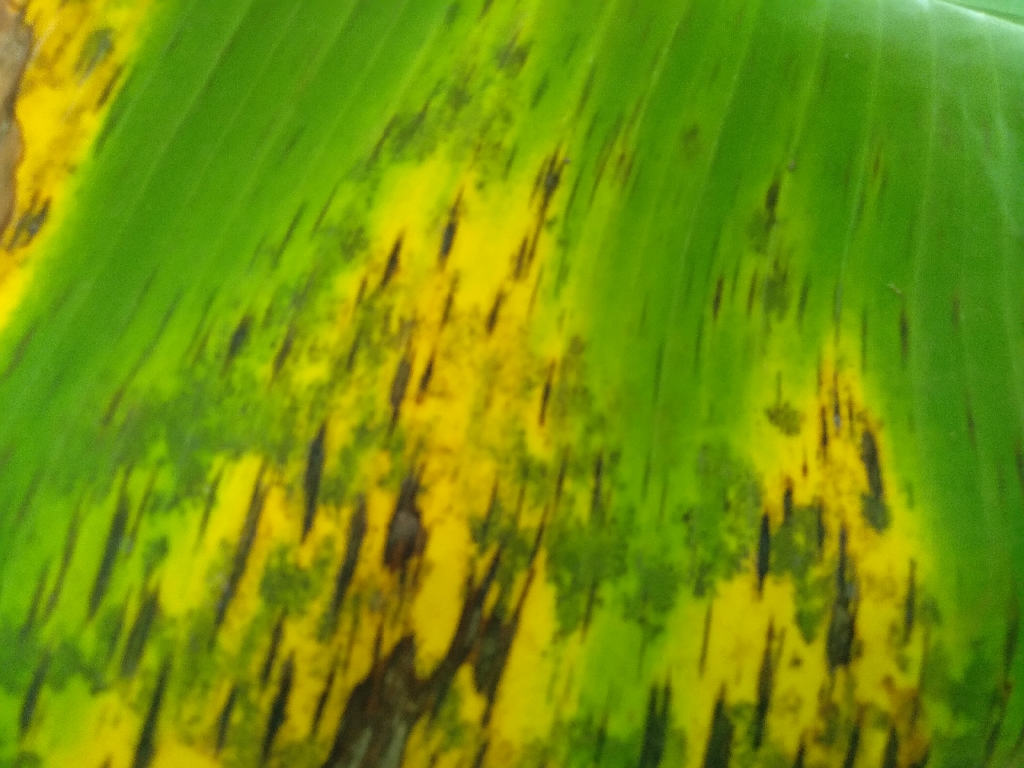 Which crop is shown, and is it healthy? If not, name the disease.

banana, black sigatoka
